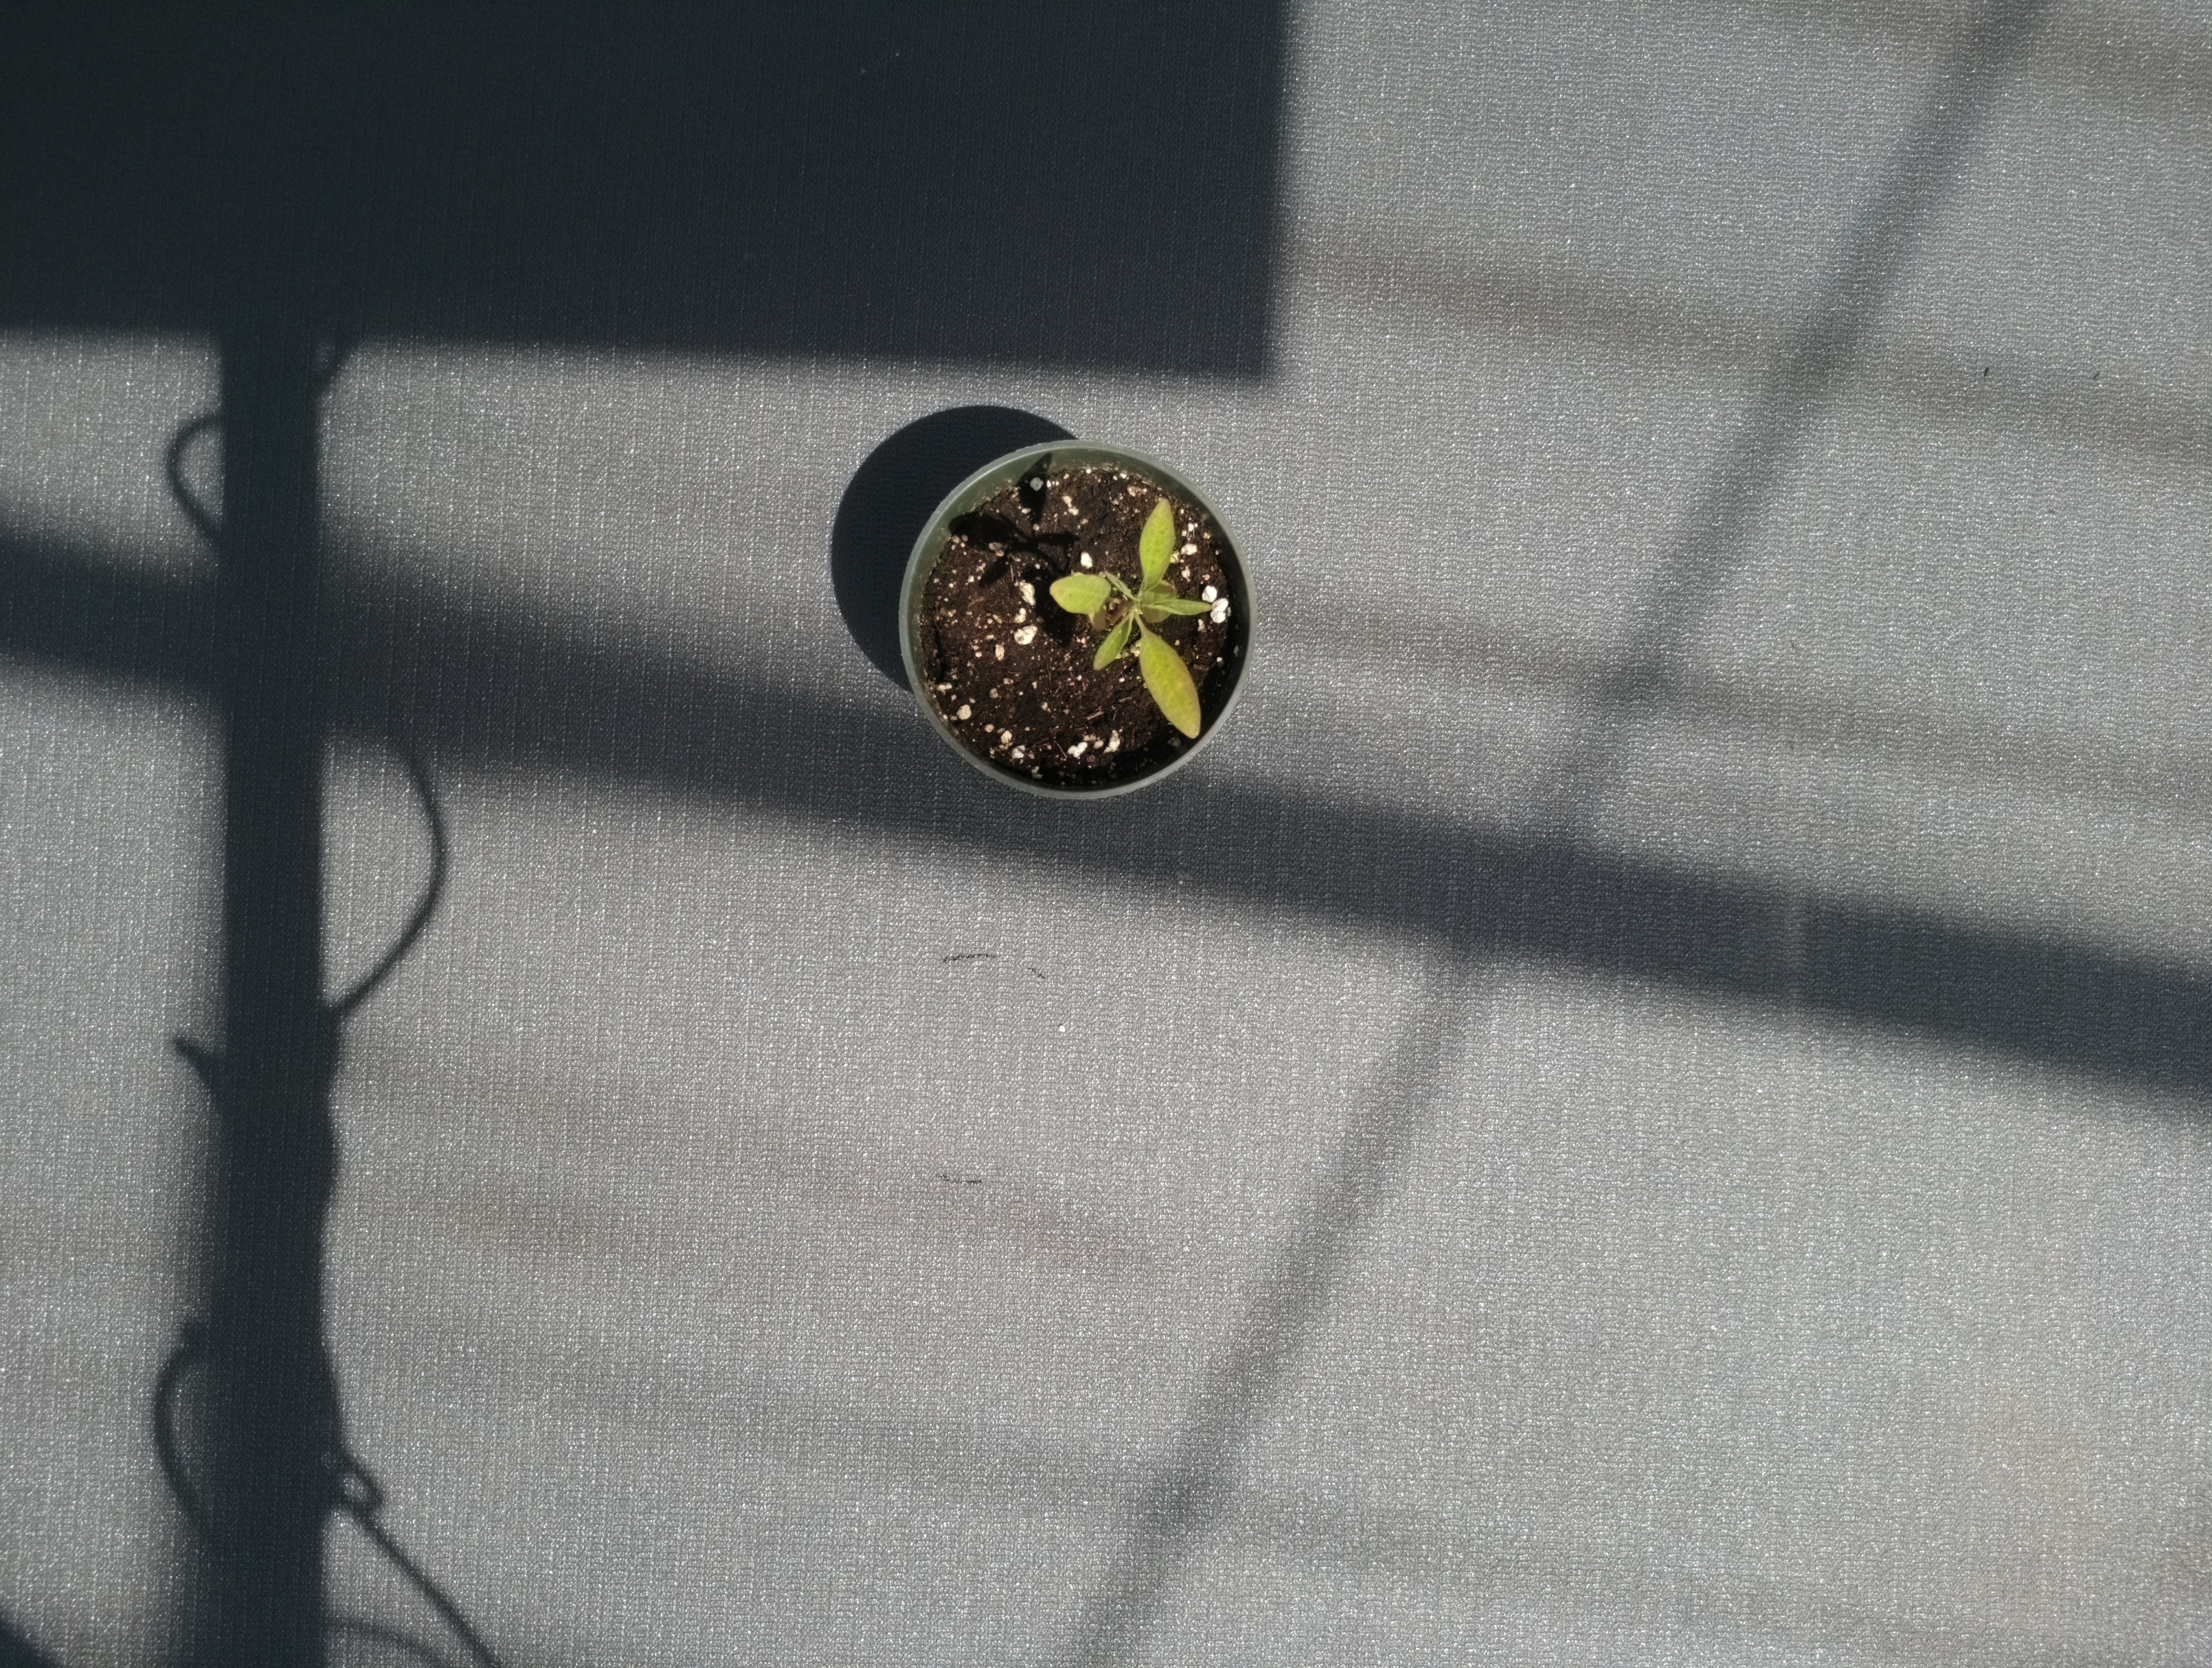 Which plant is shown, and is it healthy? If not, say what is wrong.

waterhemp, chlorosis only
